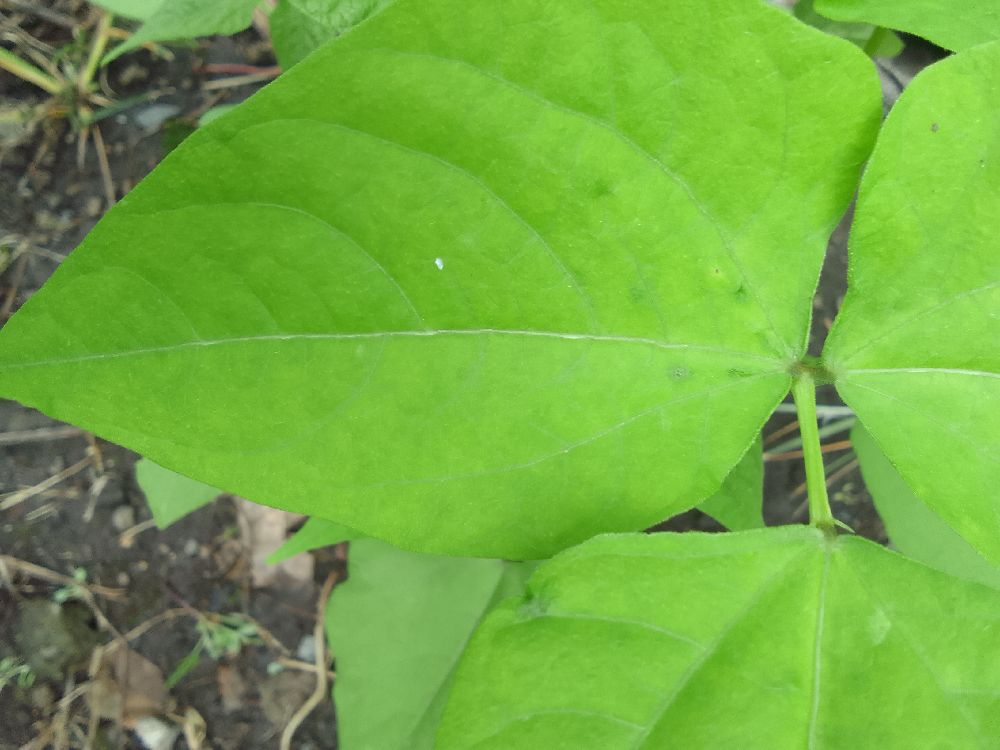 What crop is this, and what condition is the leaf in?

common bean, healthy
